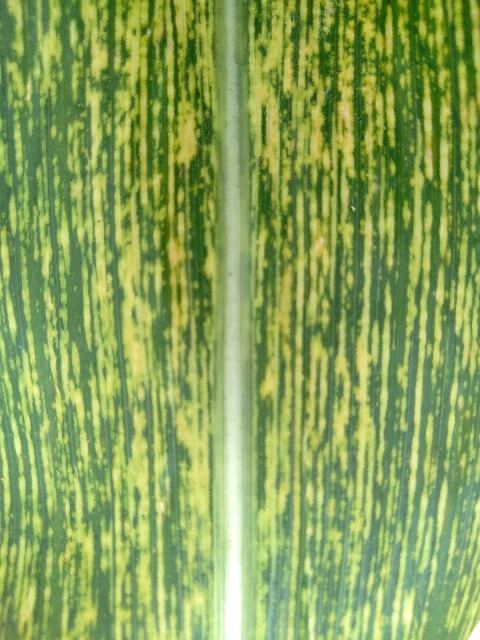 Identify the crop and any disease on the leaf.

maize, maize streak virus
